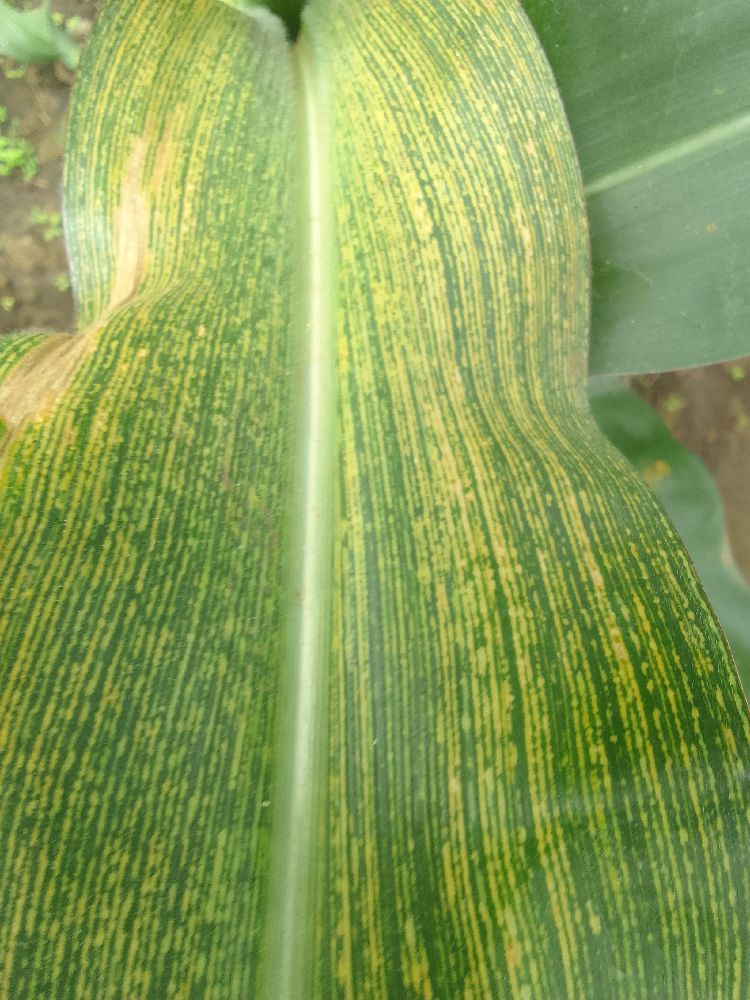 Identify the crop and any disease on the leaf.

maize, maize streak virus
